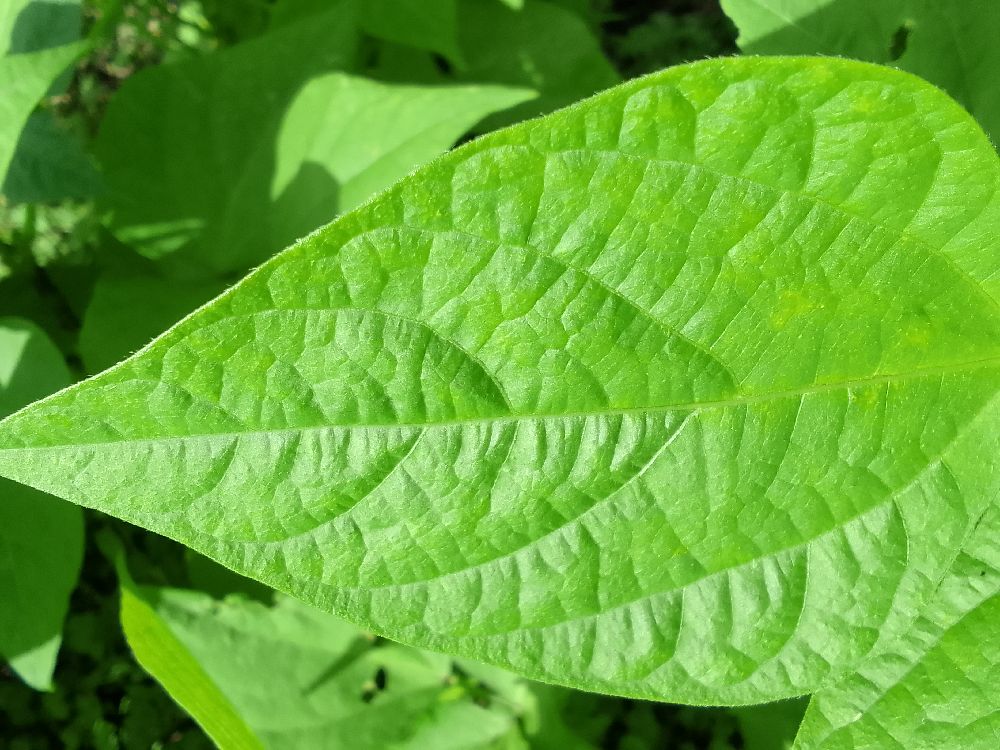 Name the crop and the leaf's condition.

common bean, healthy
